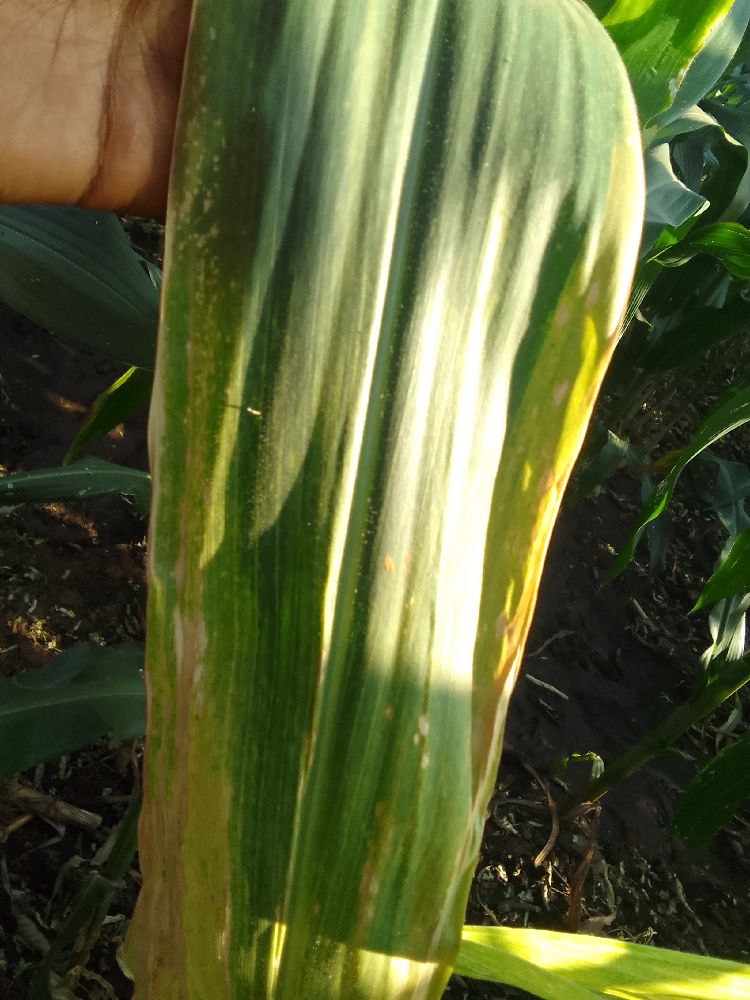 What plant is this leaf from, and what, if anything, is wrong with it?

maize, maize lethal necrosis
